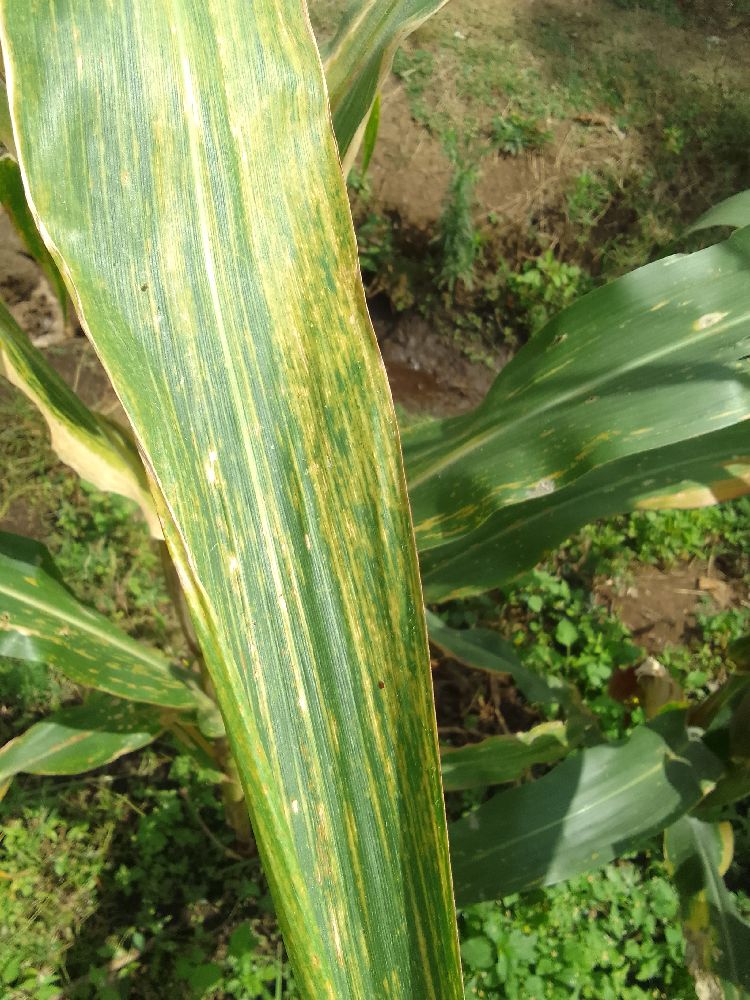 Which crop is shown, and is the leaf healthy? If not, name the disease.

maize, maize lethal necrosis
